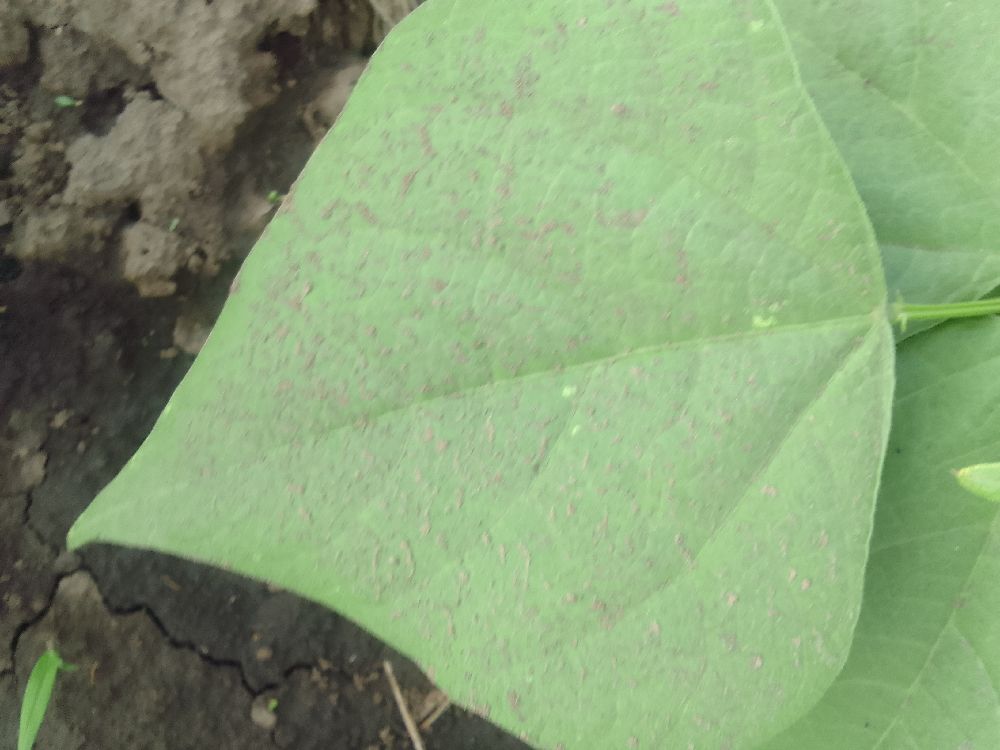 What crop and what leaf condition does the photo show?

common bean, healthy
